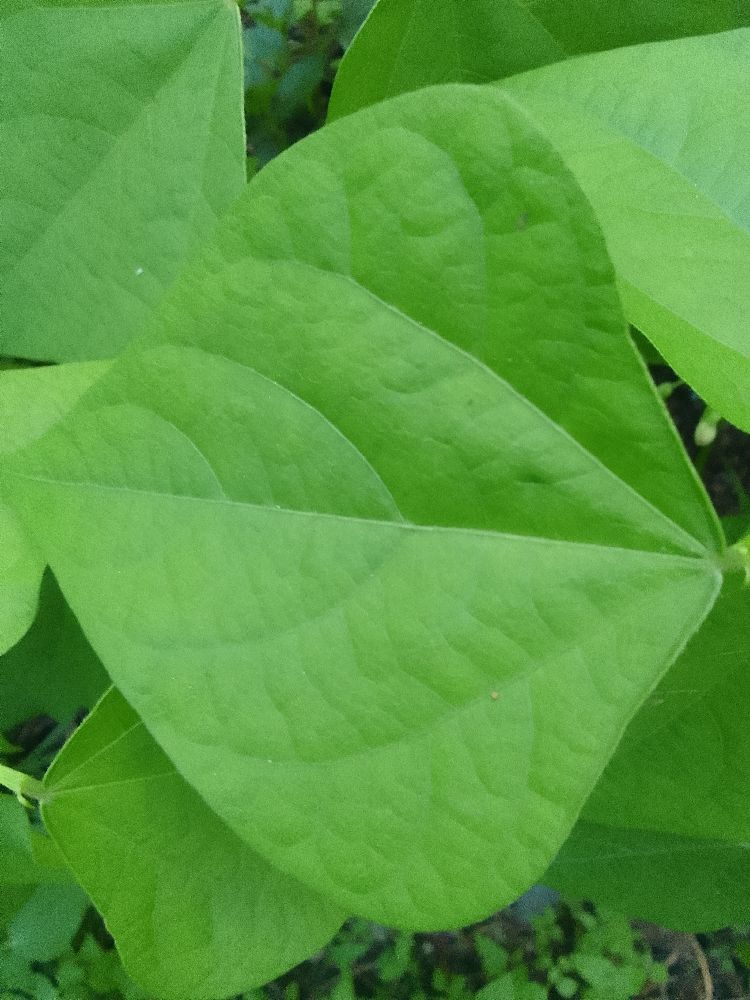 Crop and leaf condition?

common bean, healthy
